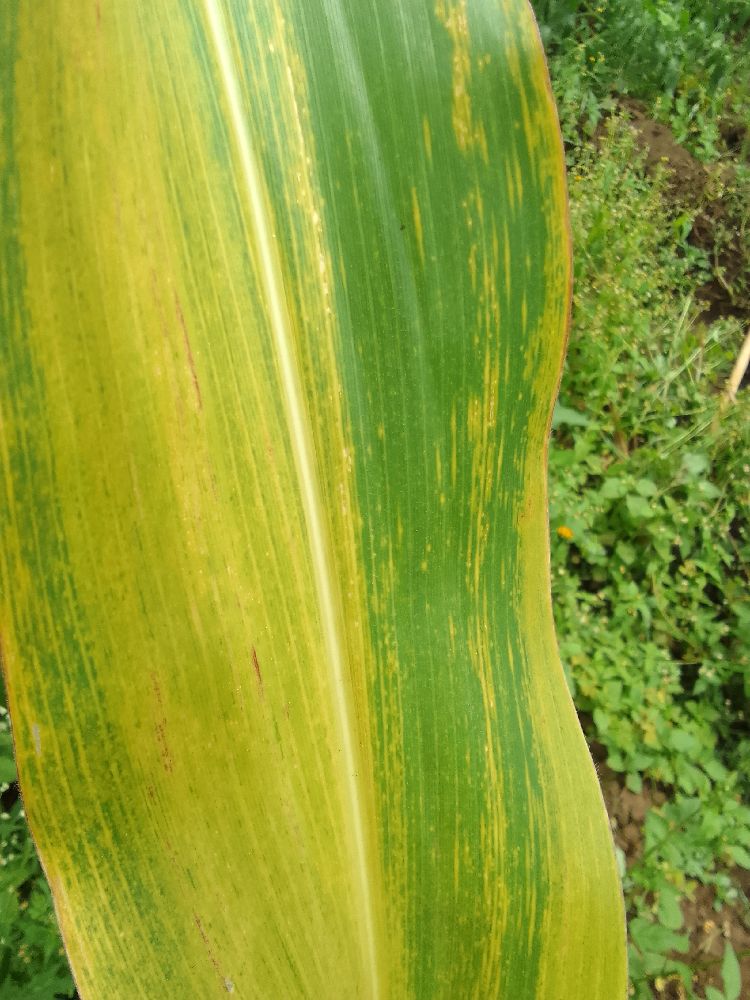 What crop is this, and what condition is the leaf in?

maize, maize lethal necrosis
